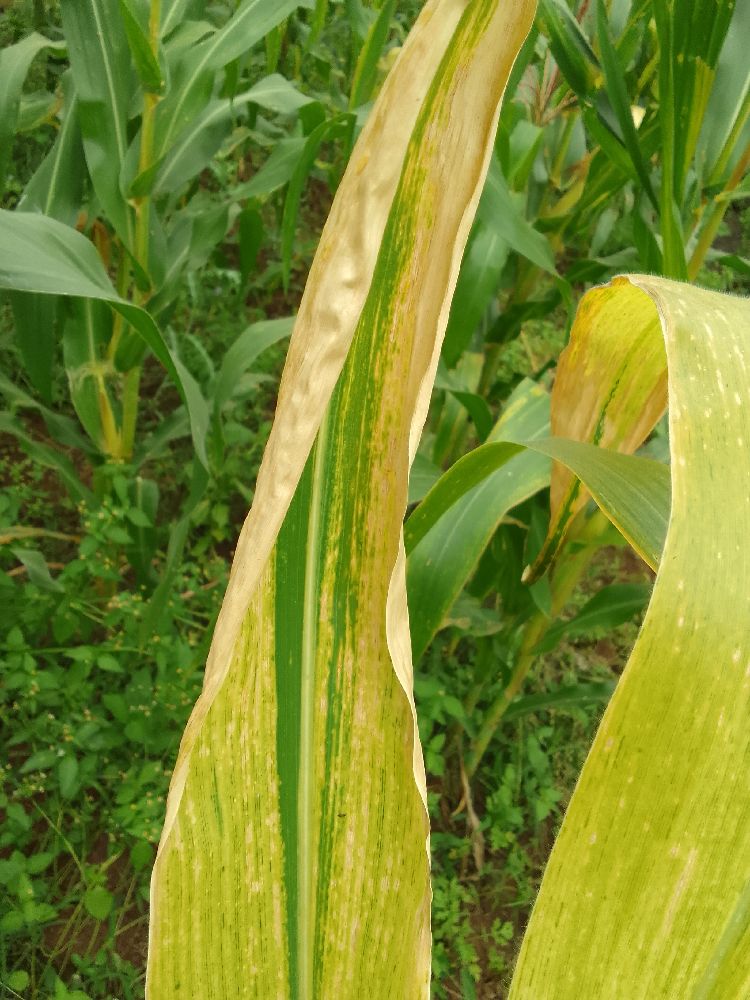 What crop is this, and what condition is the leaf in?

maize, maize lethal necrosis
